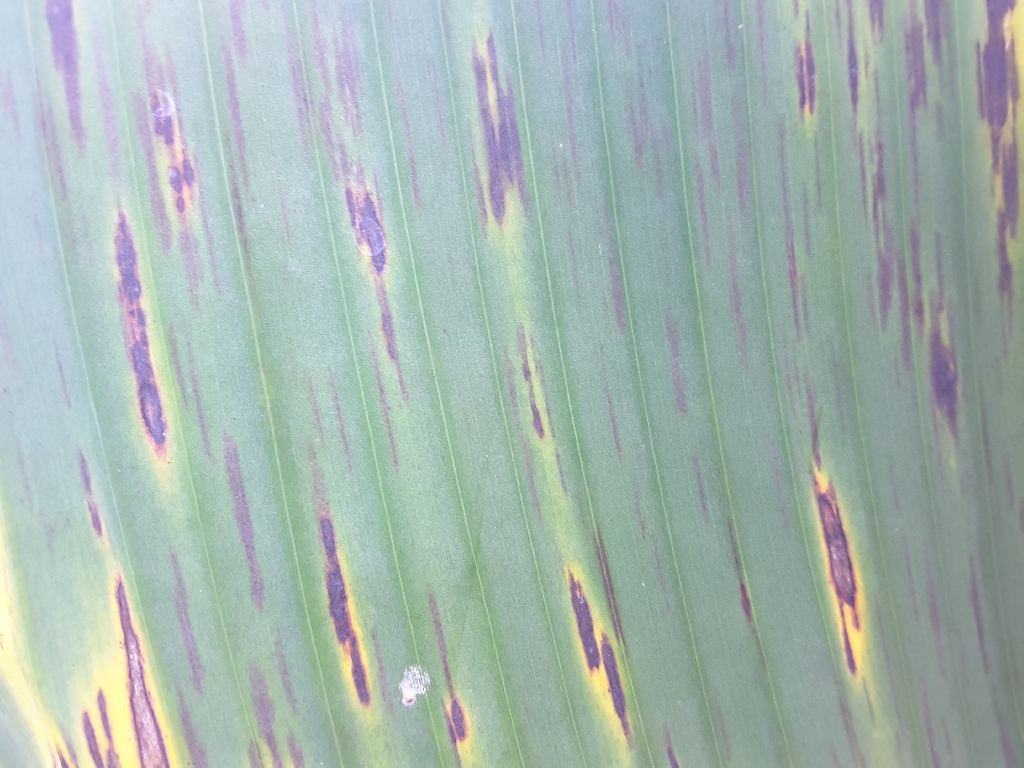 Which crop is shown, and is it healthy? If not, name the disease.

banana, black sigatoka
